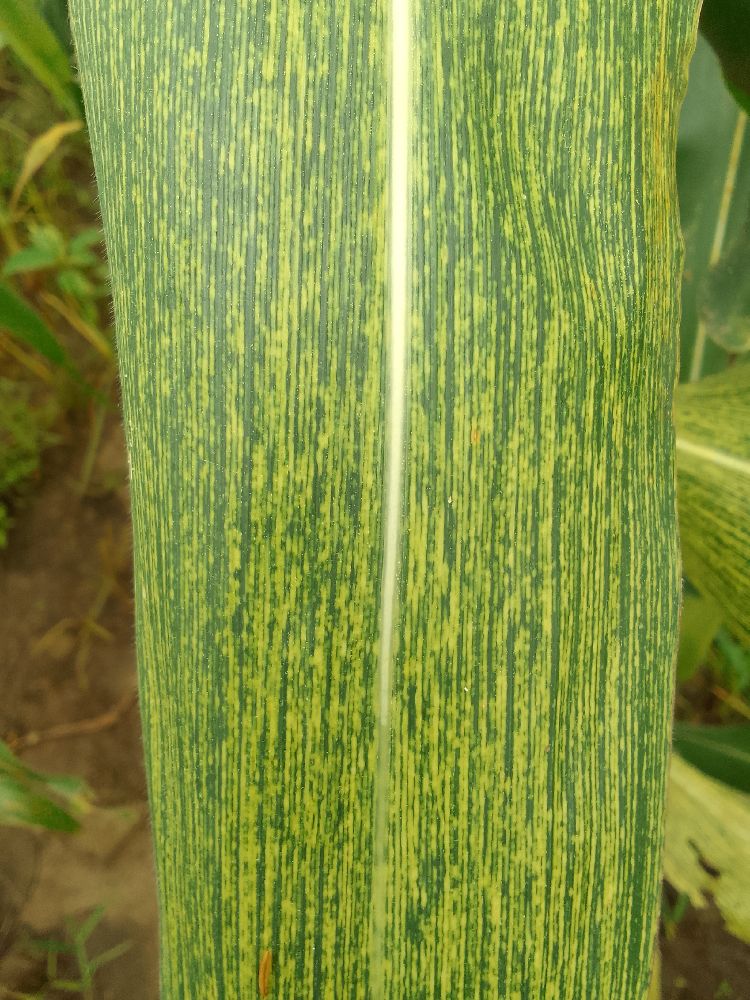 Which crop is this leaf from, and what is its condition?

maize, maize streak virus
